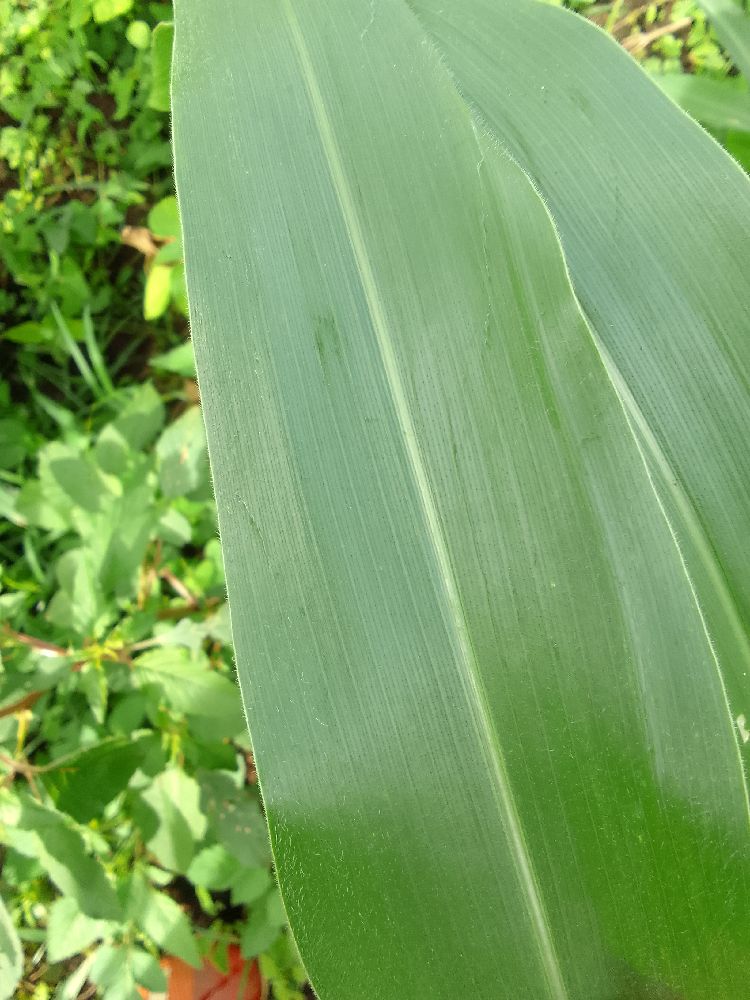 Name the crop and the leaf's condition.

maize, healthy
